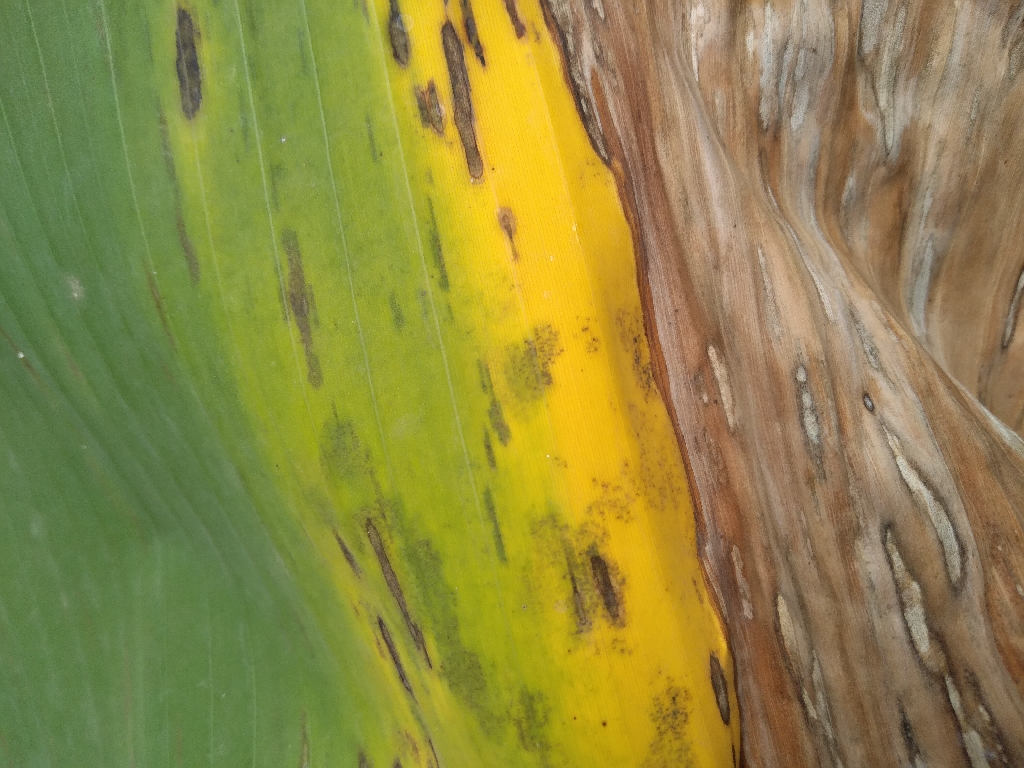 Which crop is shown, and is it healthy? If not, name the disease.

banana, black sigatoka
